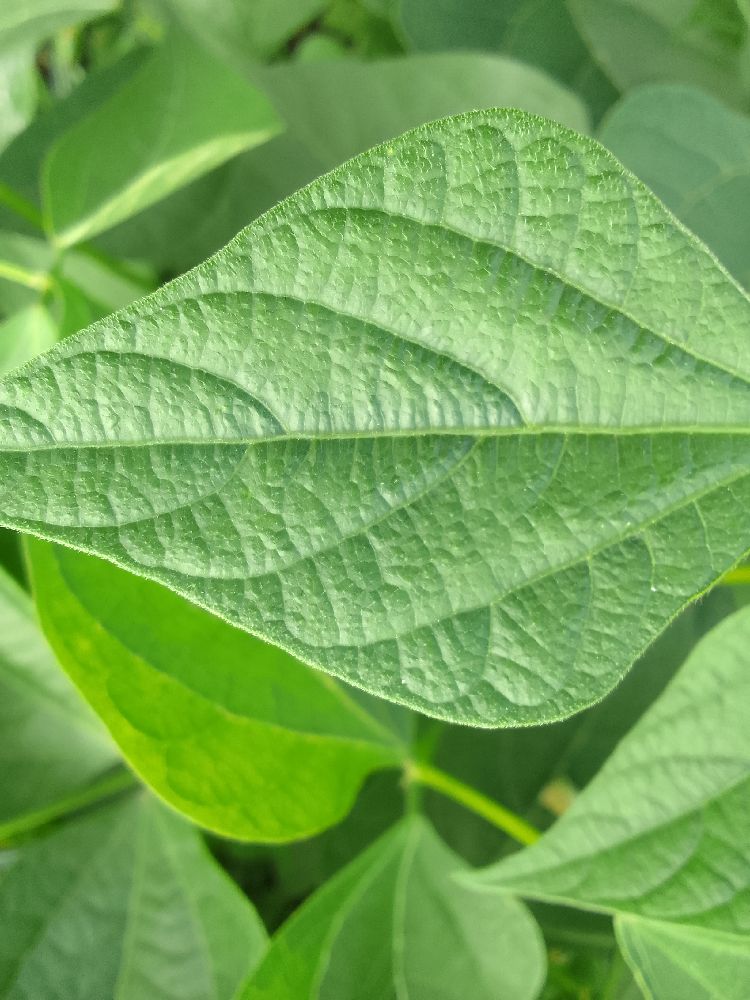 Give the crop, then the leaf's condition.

common bean, healthy
